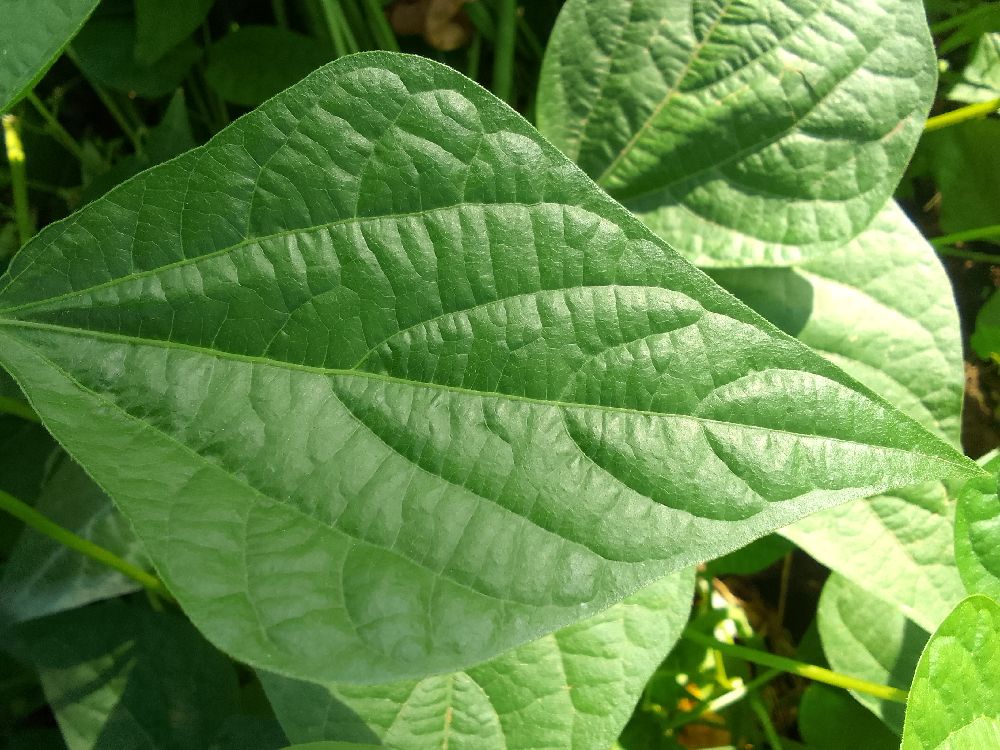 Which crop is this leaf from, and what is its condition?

common bean, healthy
